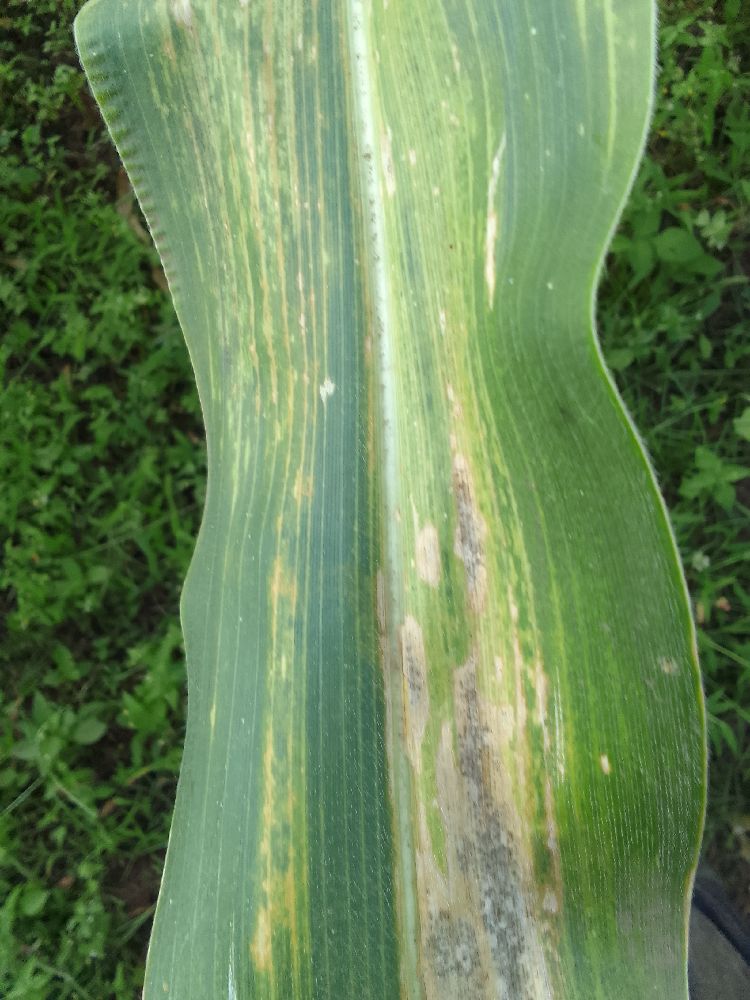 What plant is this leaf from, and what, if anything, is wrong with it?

maize, maize lethal necrosis
